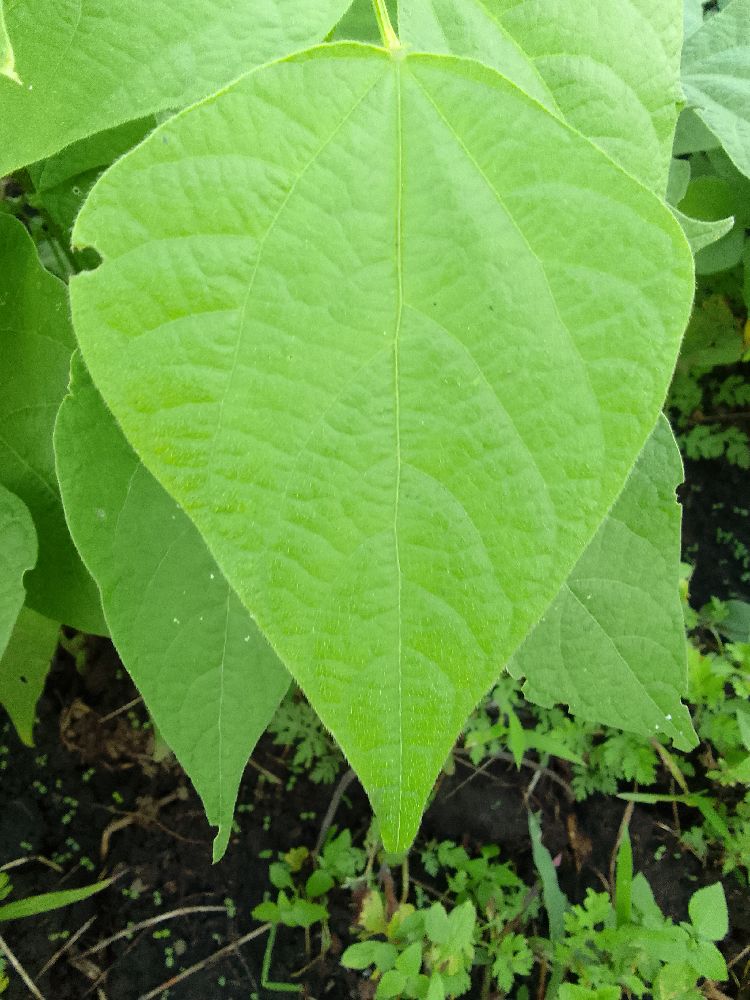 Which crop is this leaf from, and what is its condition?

common bean, healthy
